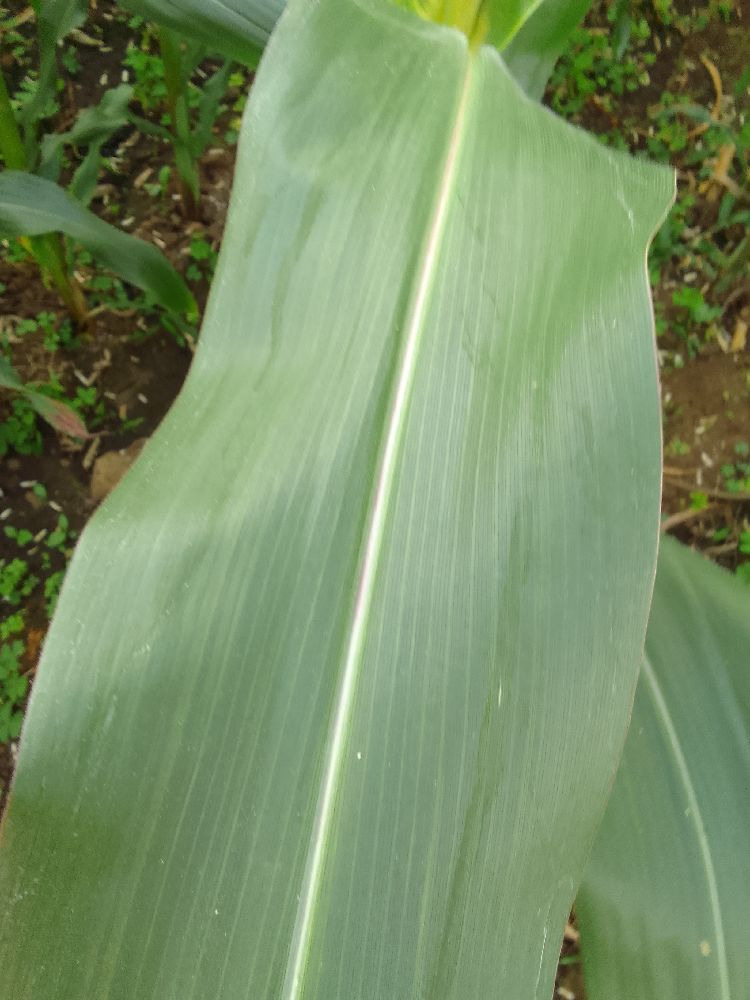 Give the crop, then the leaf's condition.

maize, healthy
